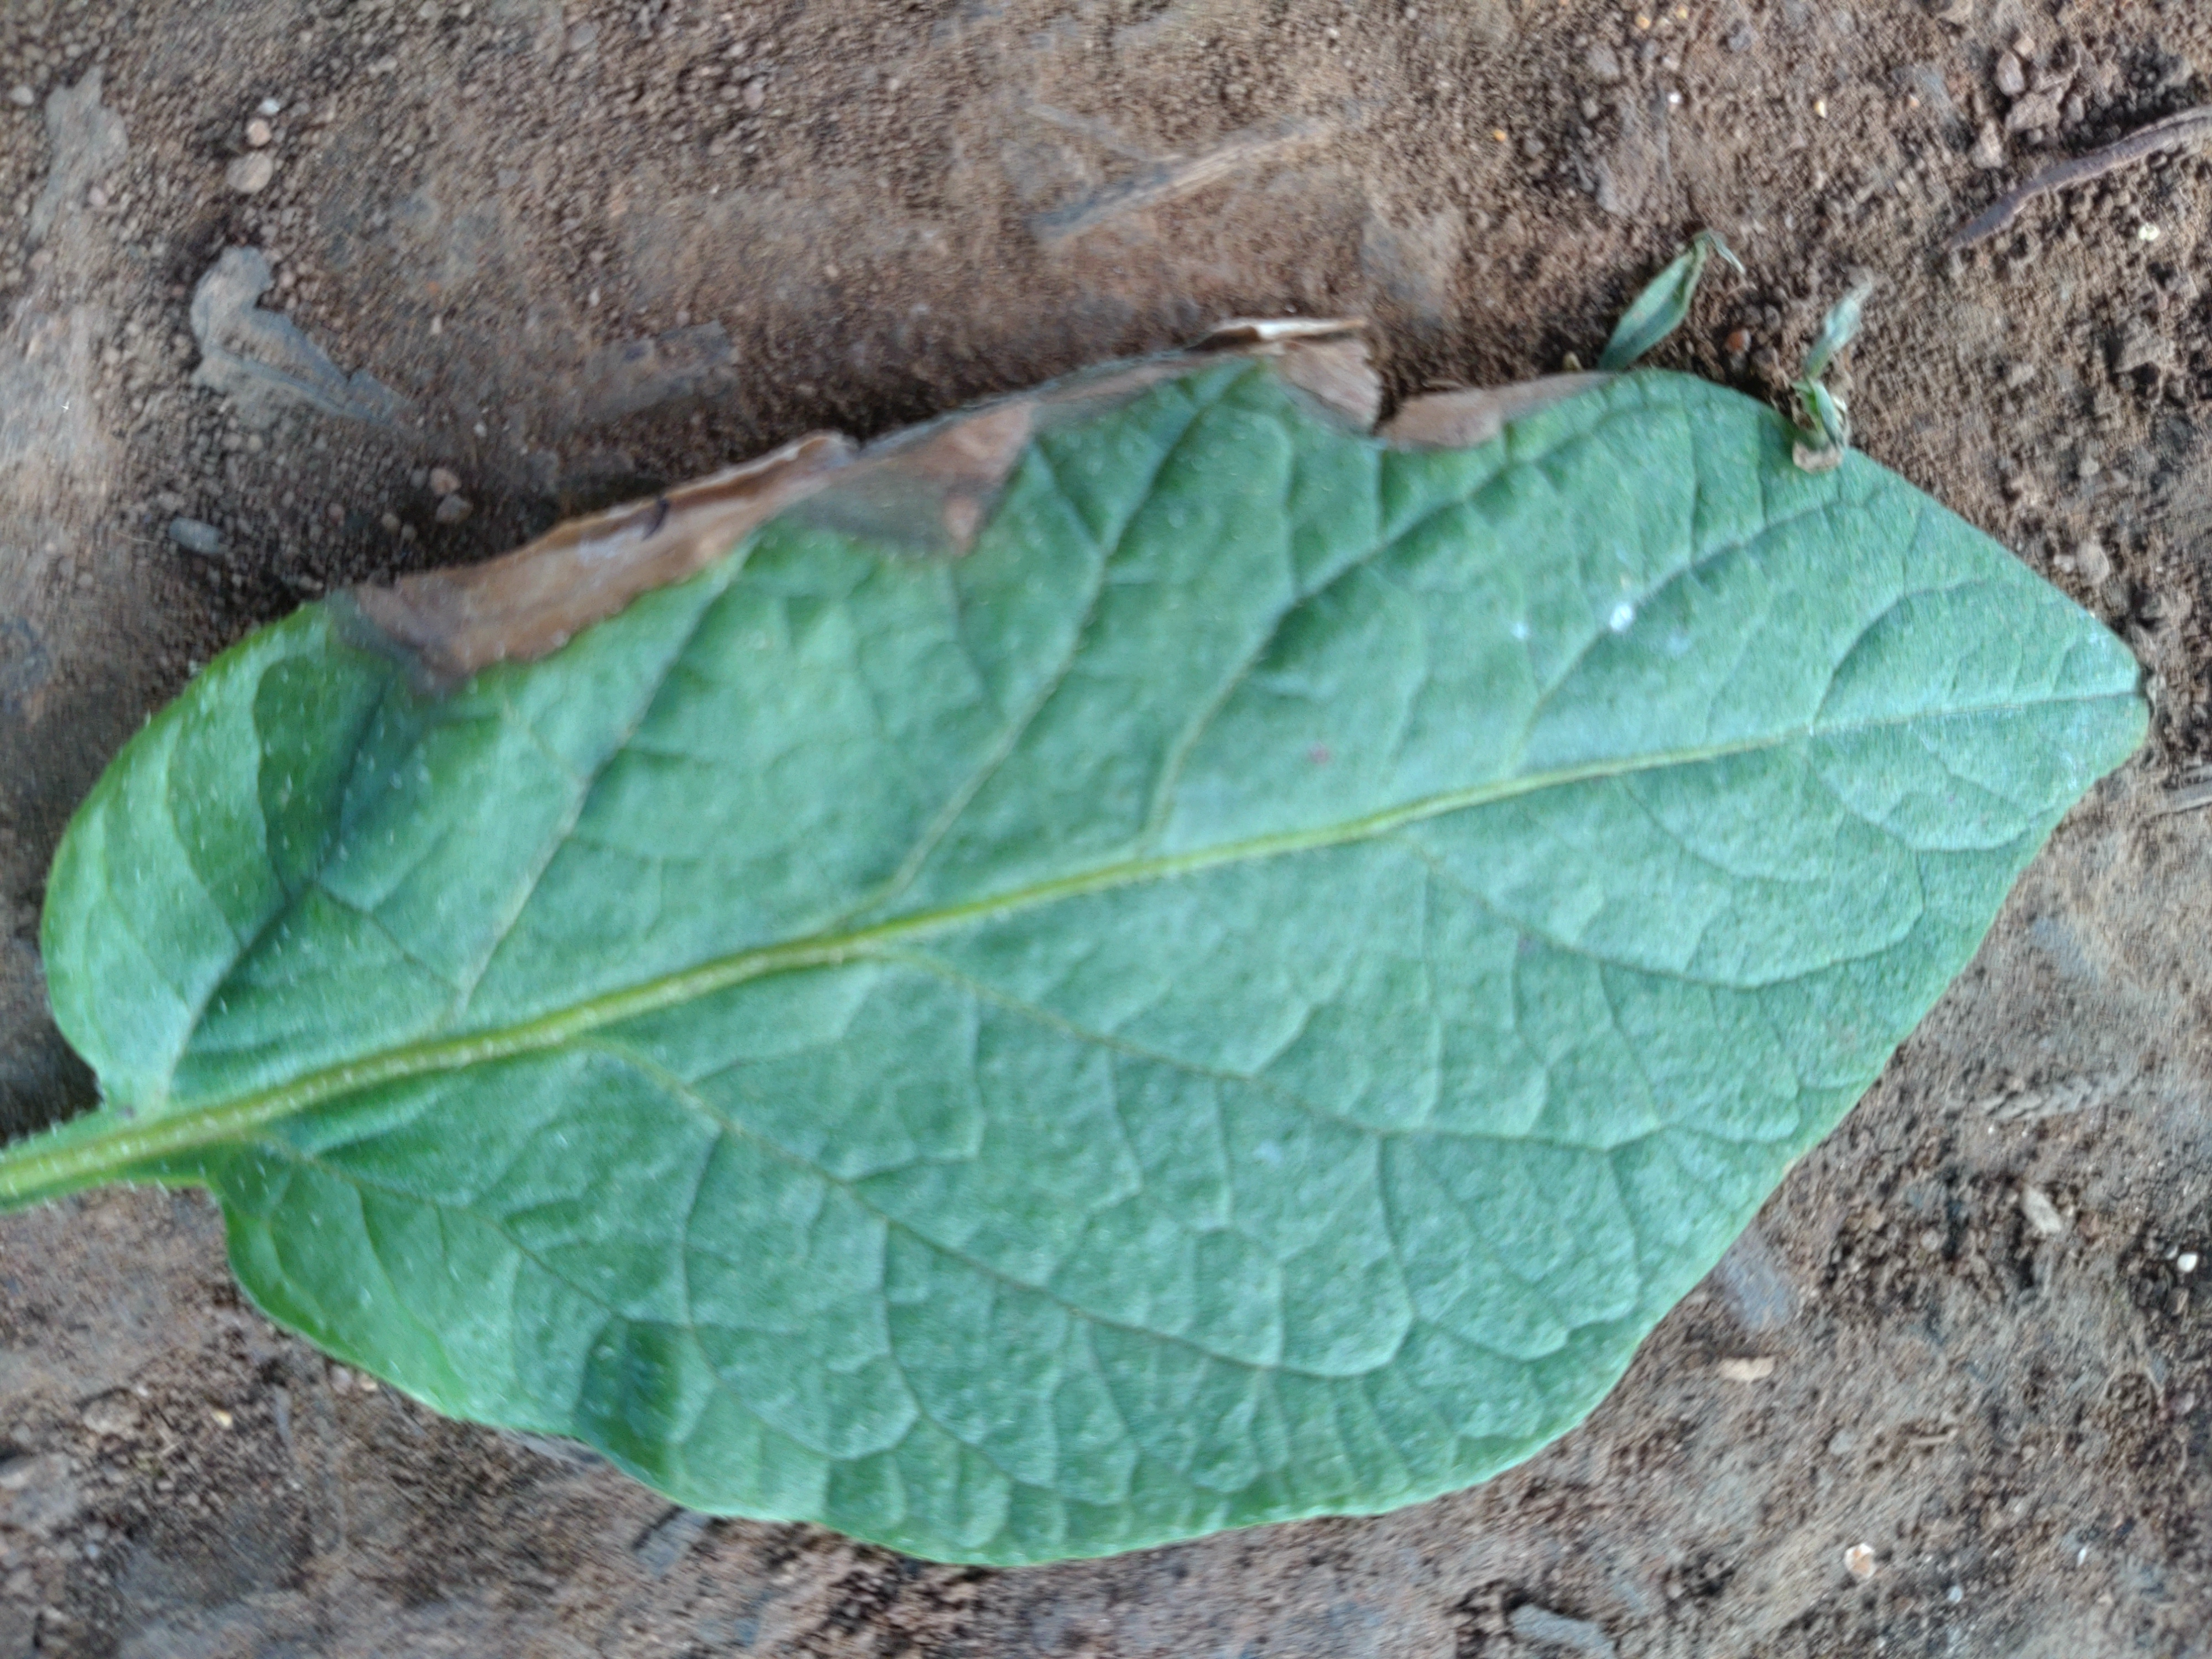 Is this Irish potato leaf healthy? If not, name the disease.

early blight
